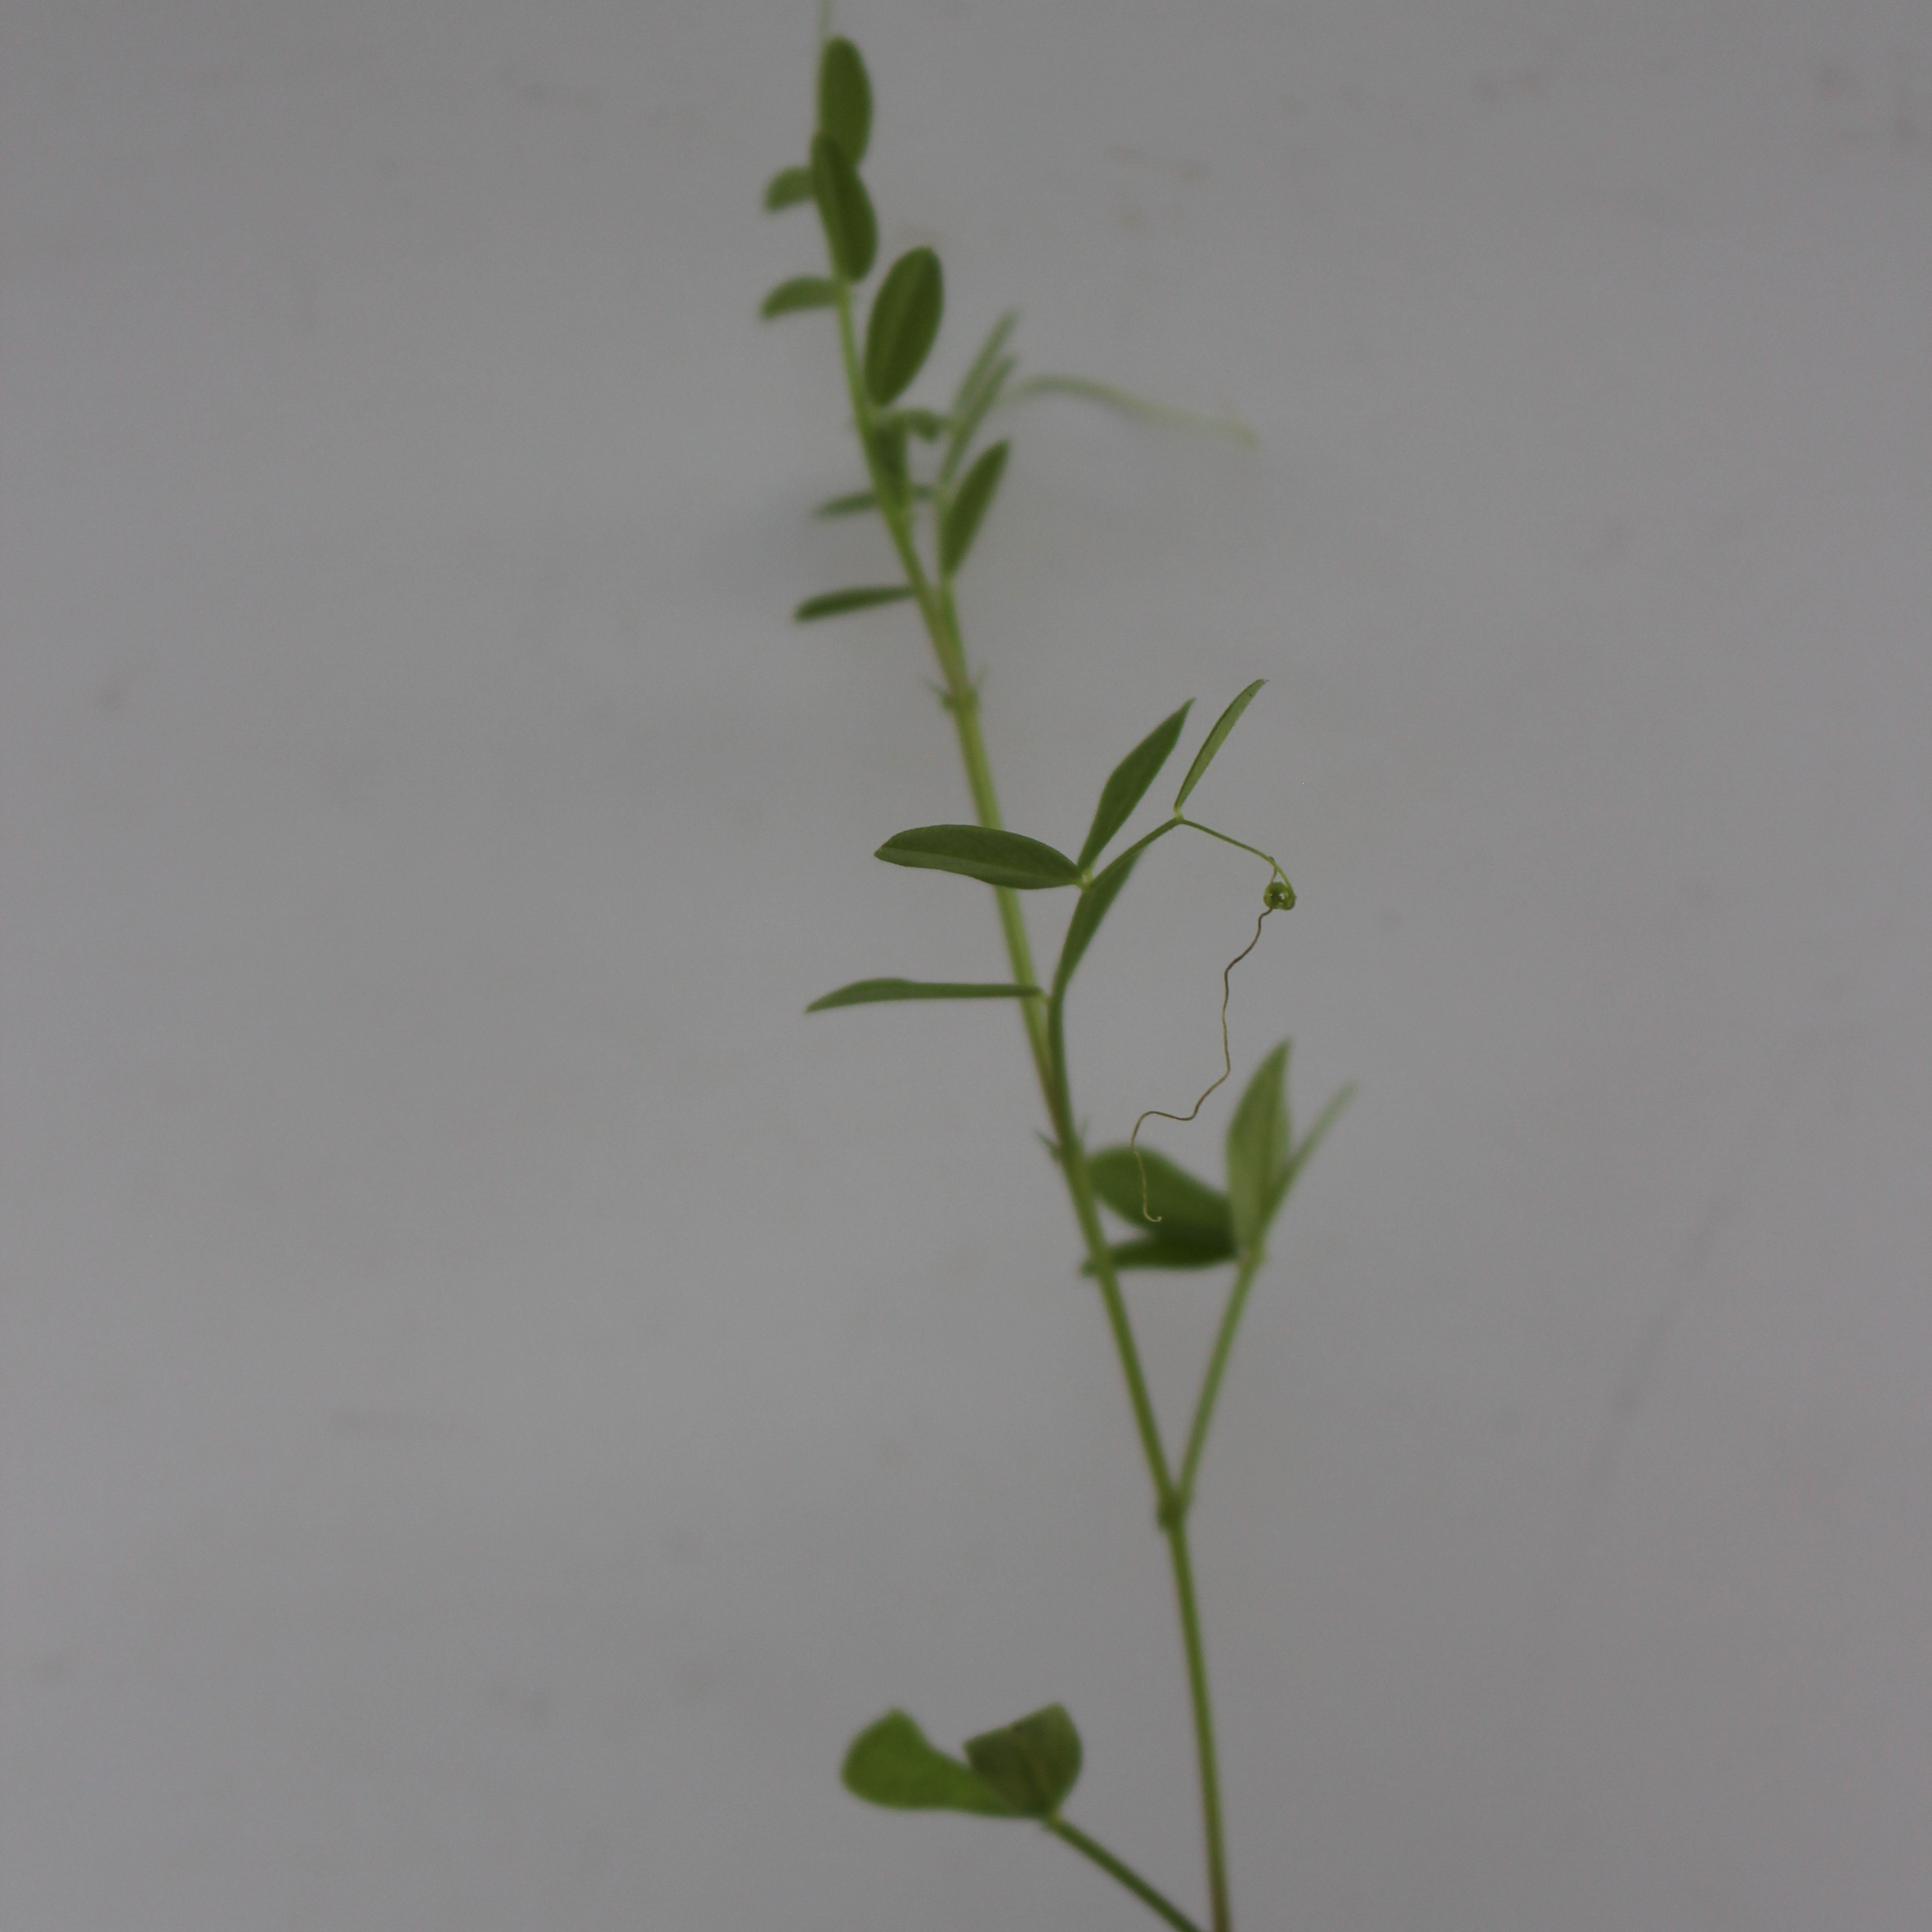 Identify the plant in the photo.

Vicia sativa
